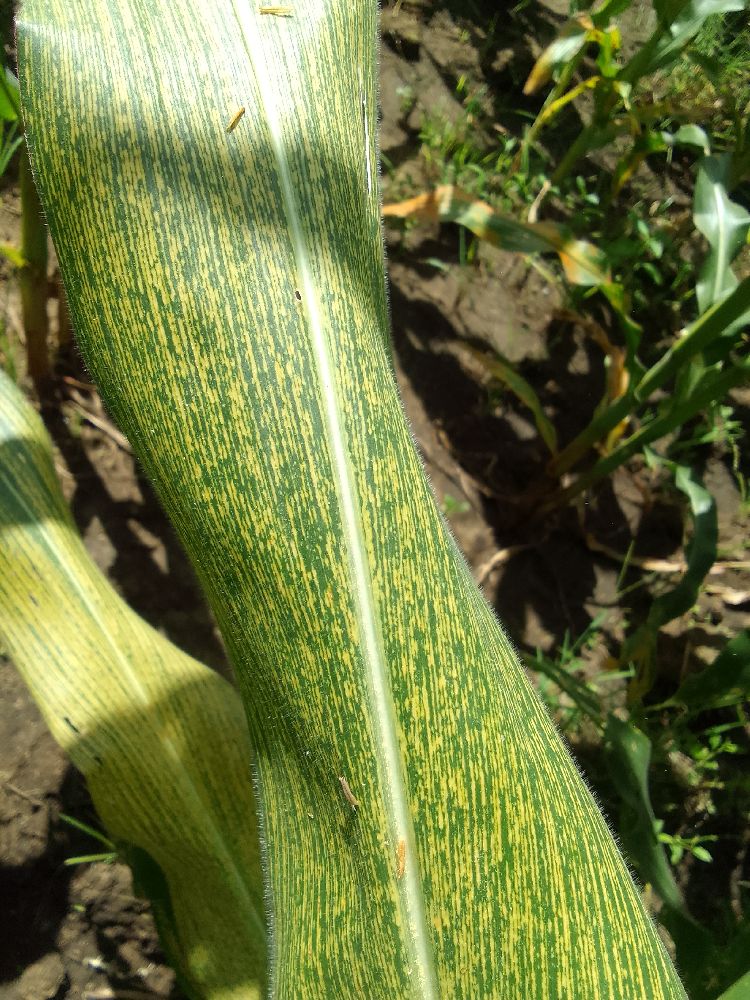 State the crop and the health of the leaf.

maize, maize streak virus
